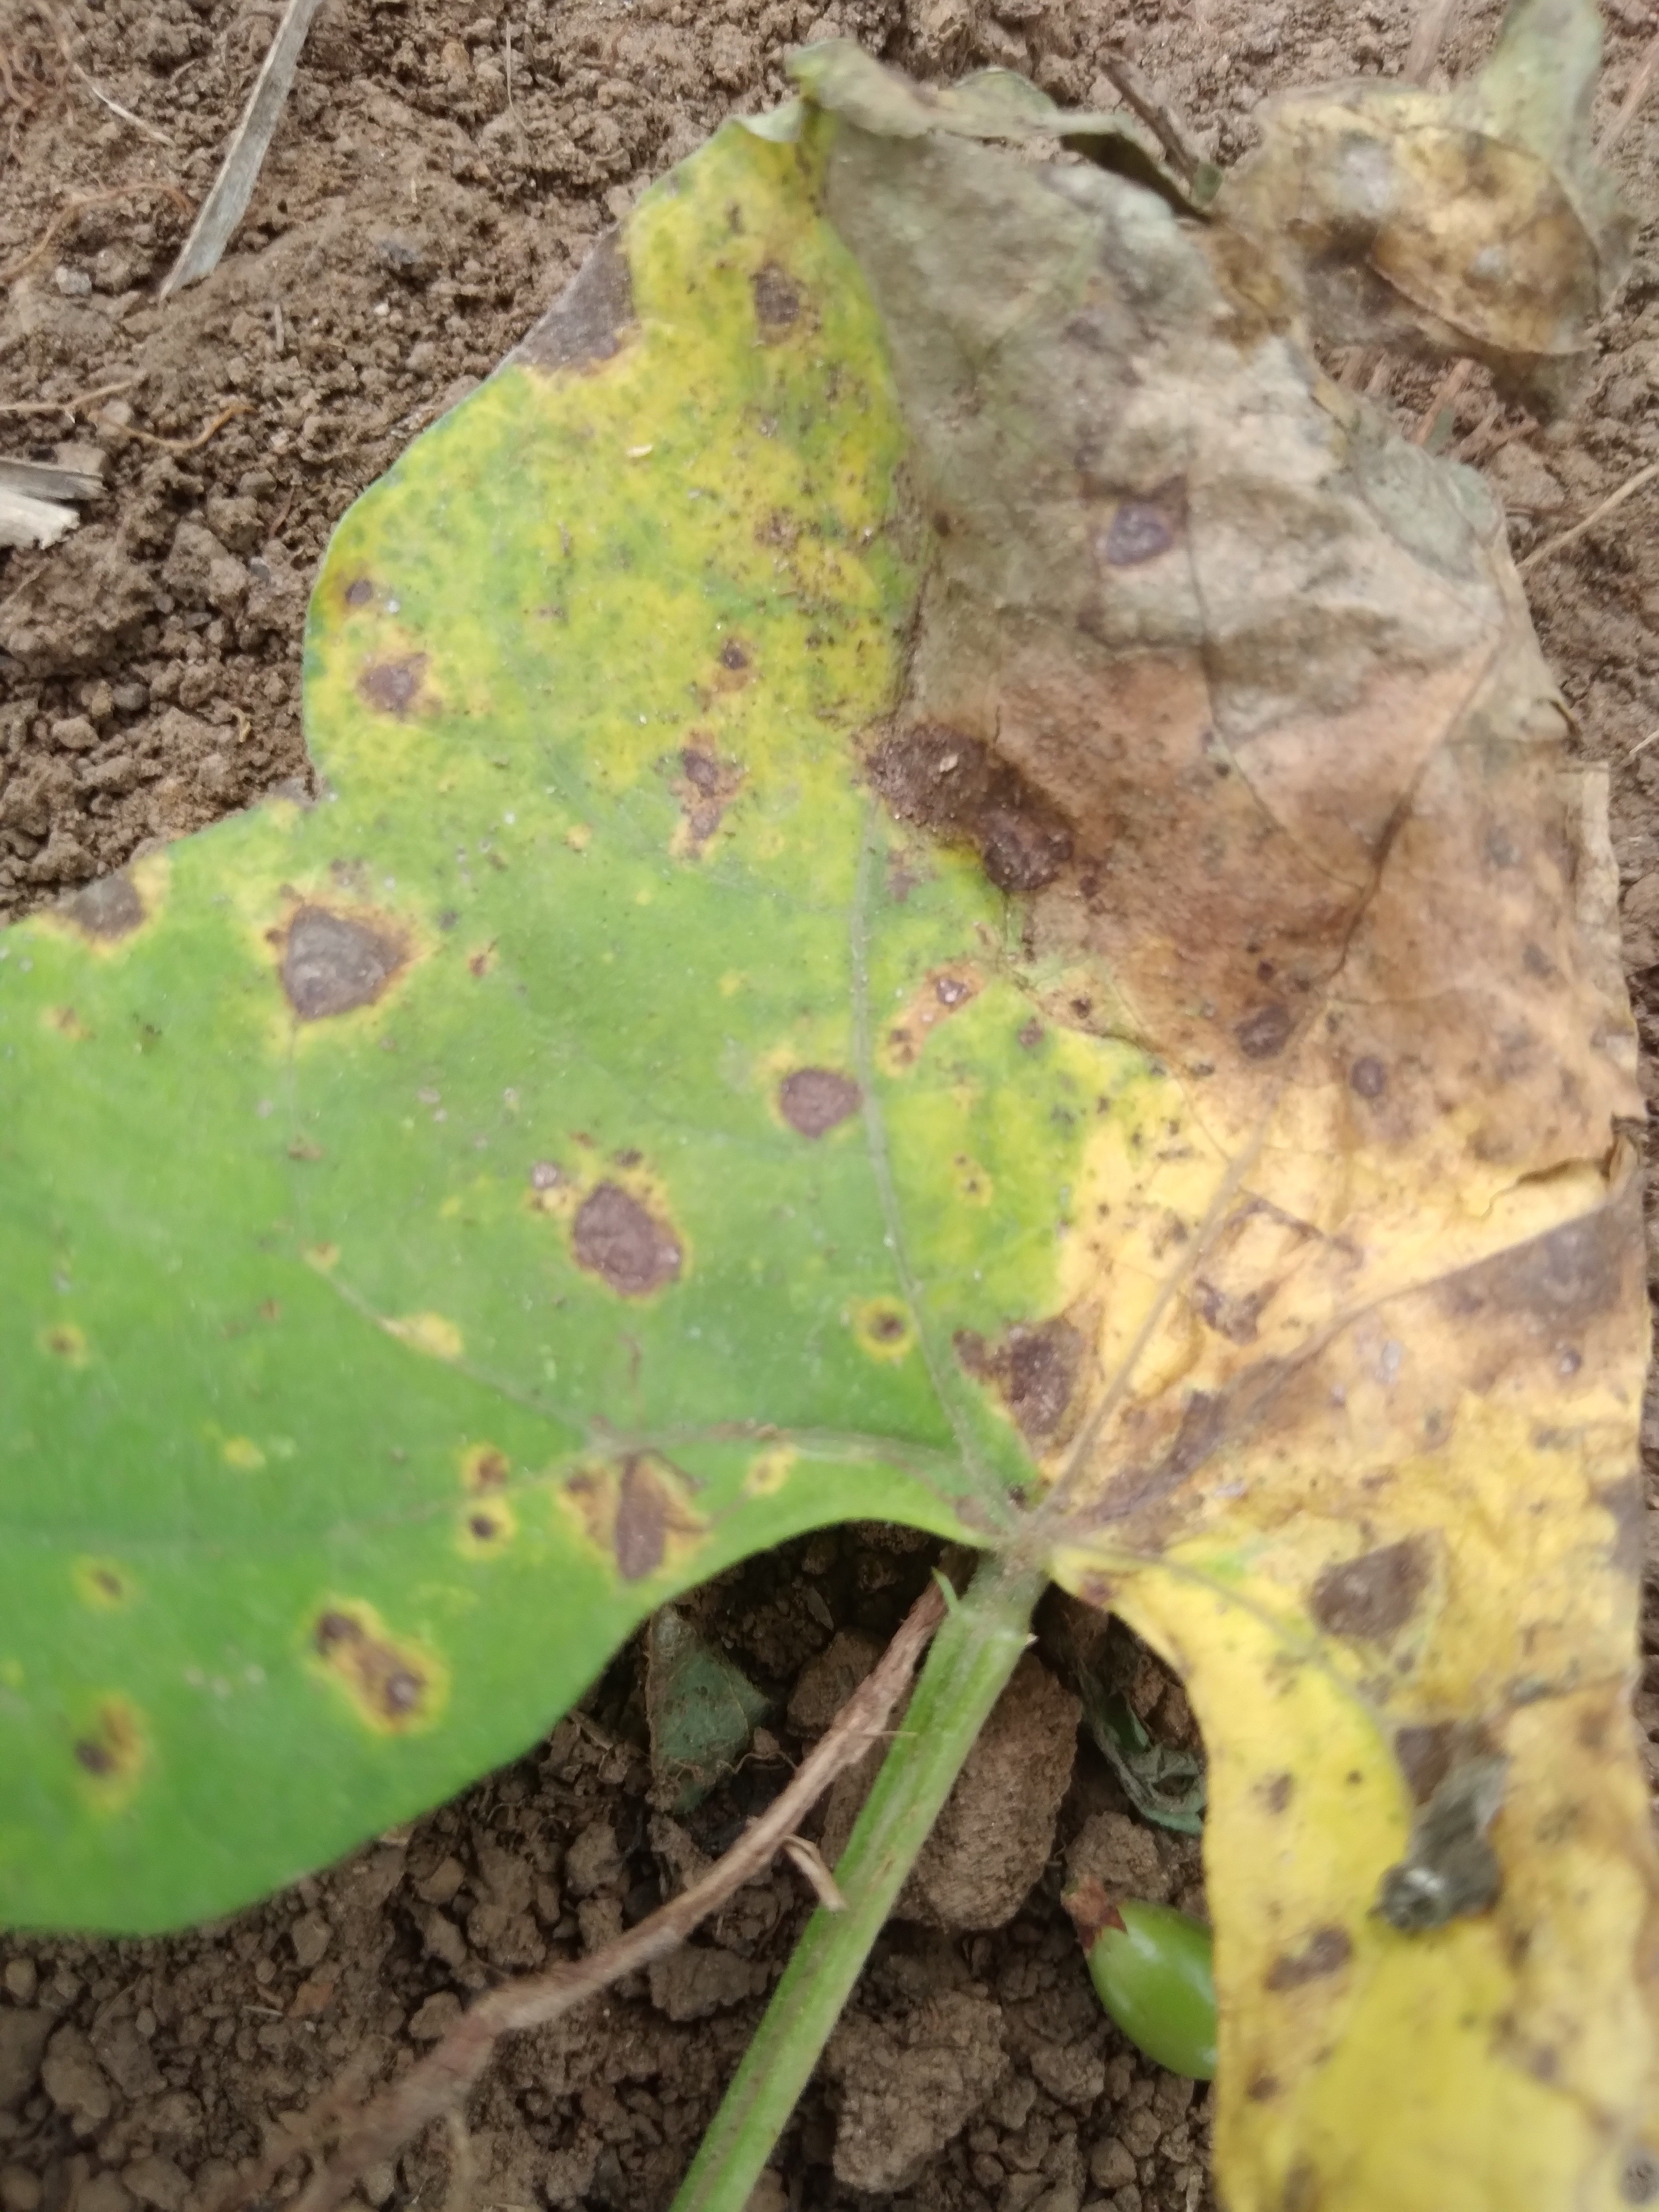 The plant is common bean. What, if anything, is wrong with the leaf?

rust
